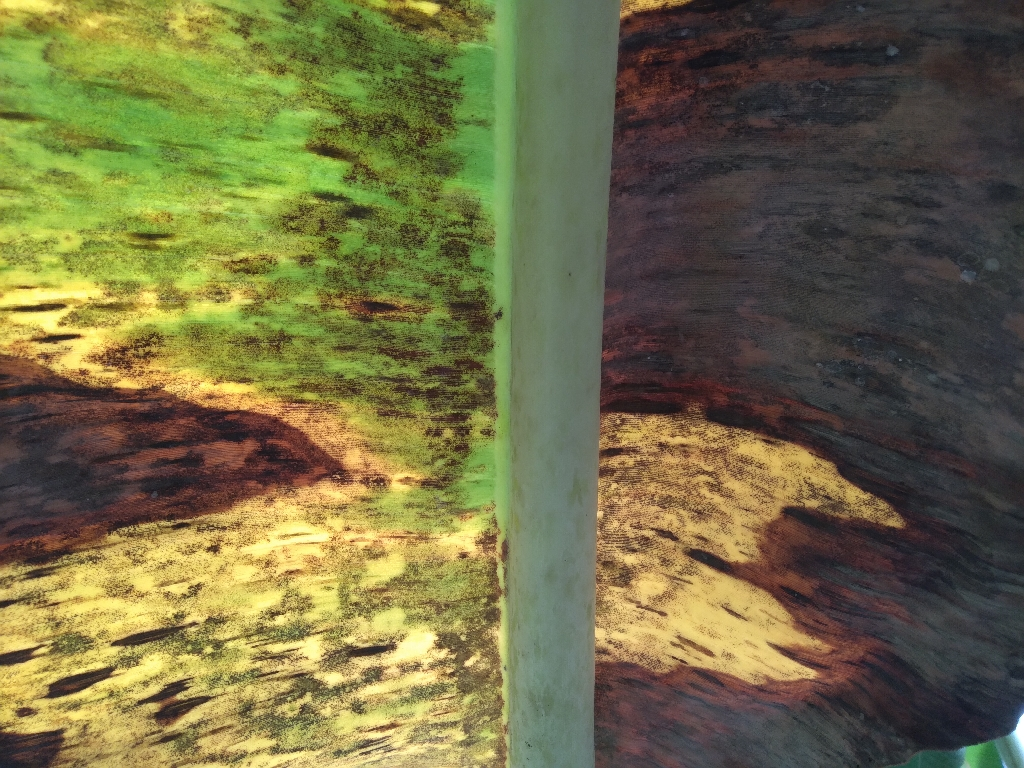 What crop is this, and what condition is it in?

banana, black sigatoka
